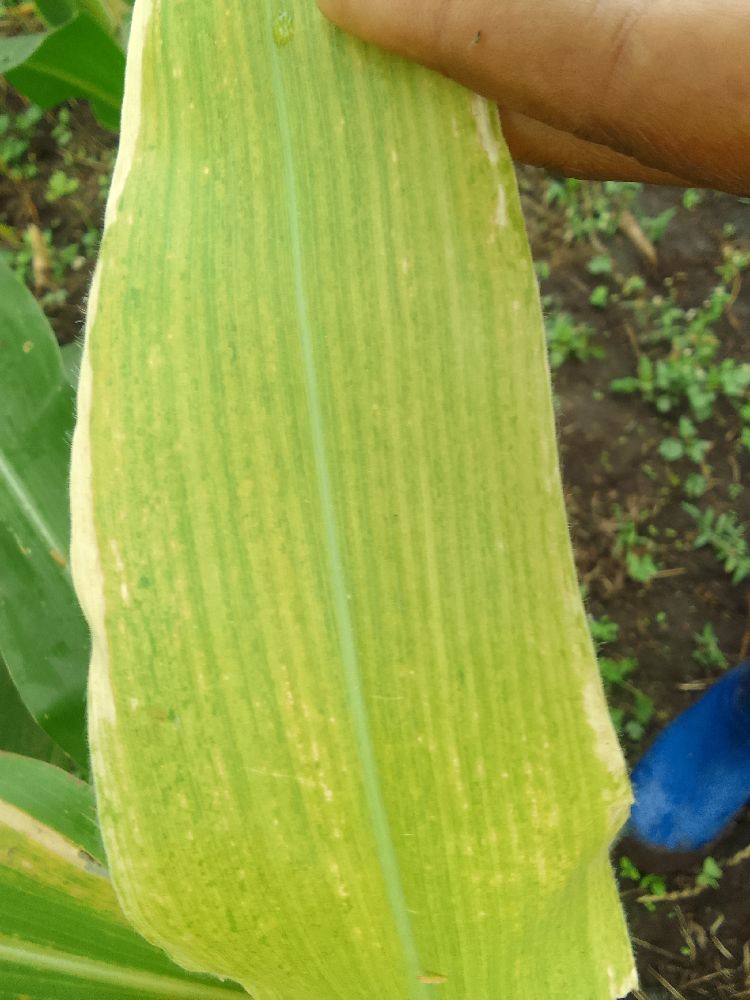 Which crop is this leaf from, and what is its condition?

maize, maize lethal necrosis
